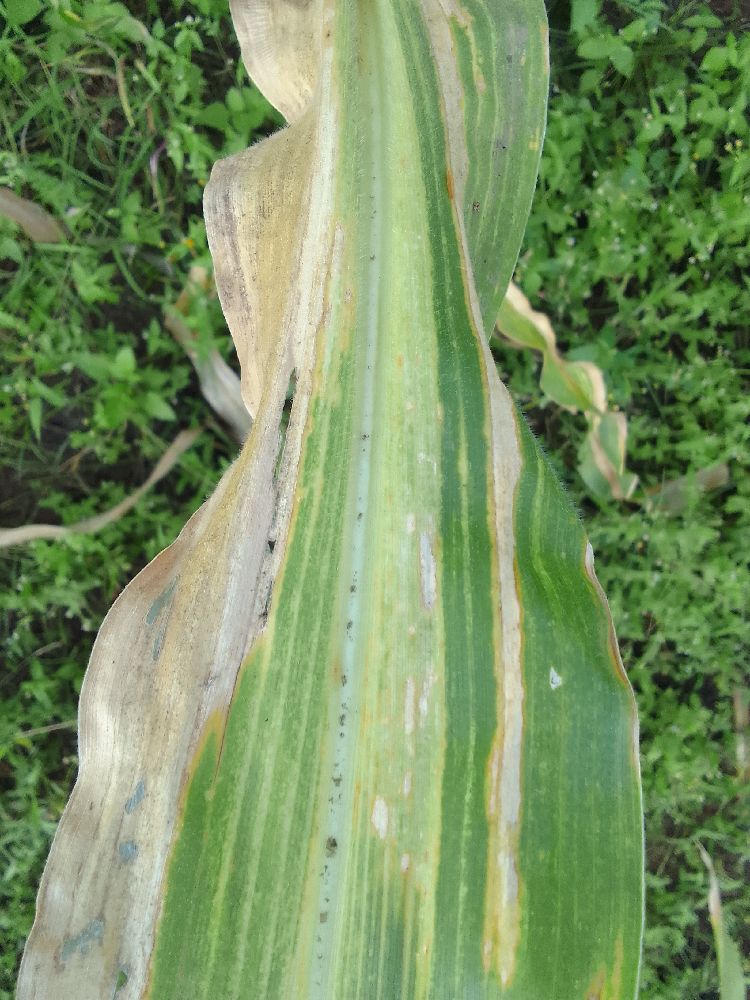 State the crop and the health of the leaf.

maize, maize lethal necrosis
